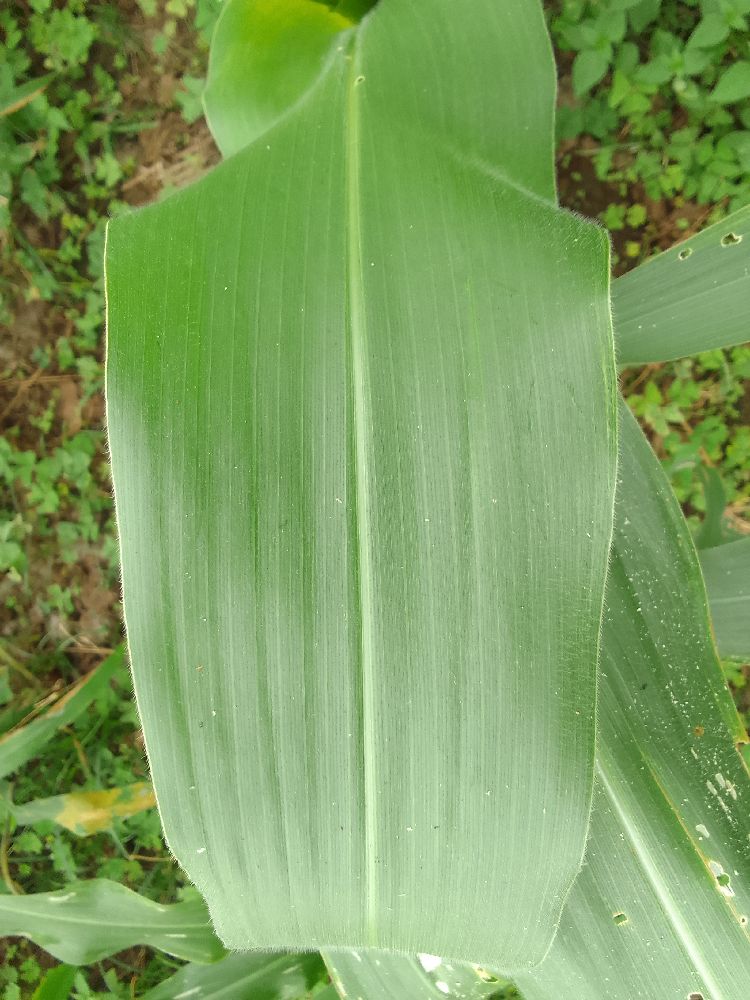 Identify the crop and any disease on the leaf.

maize, healthy
